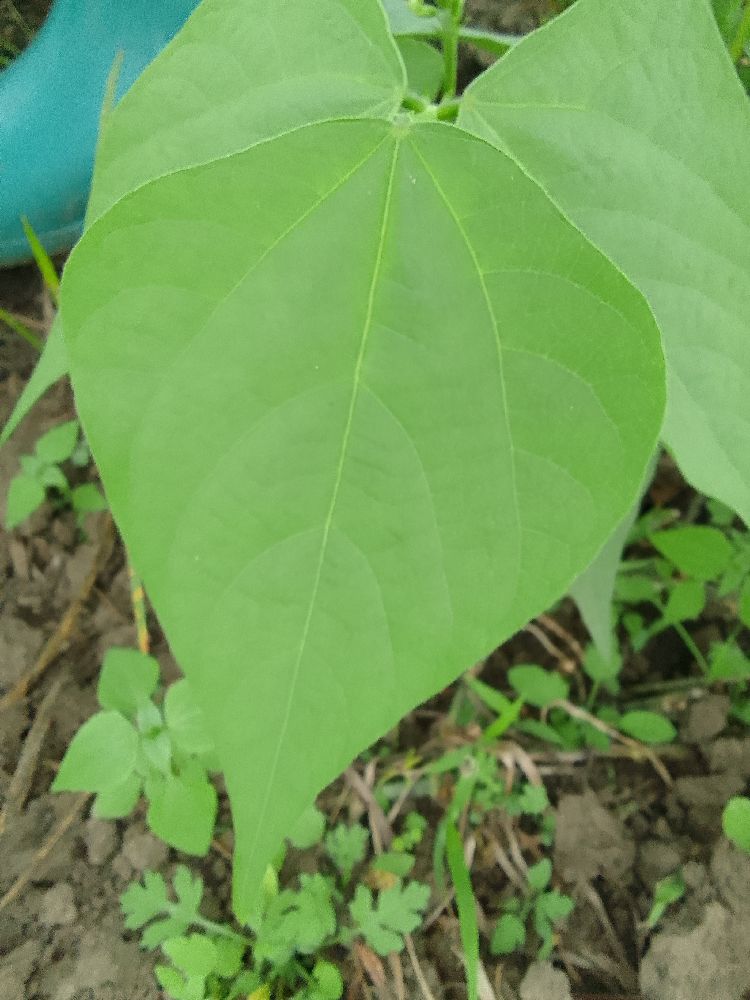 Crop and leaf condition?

common bean, healthy
